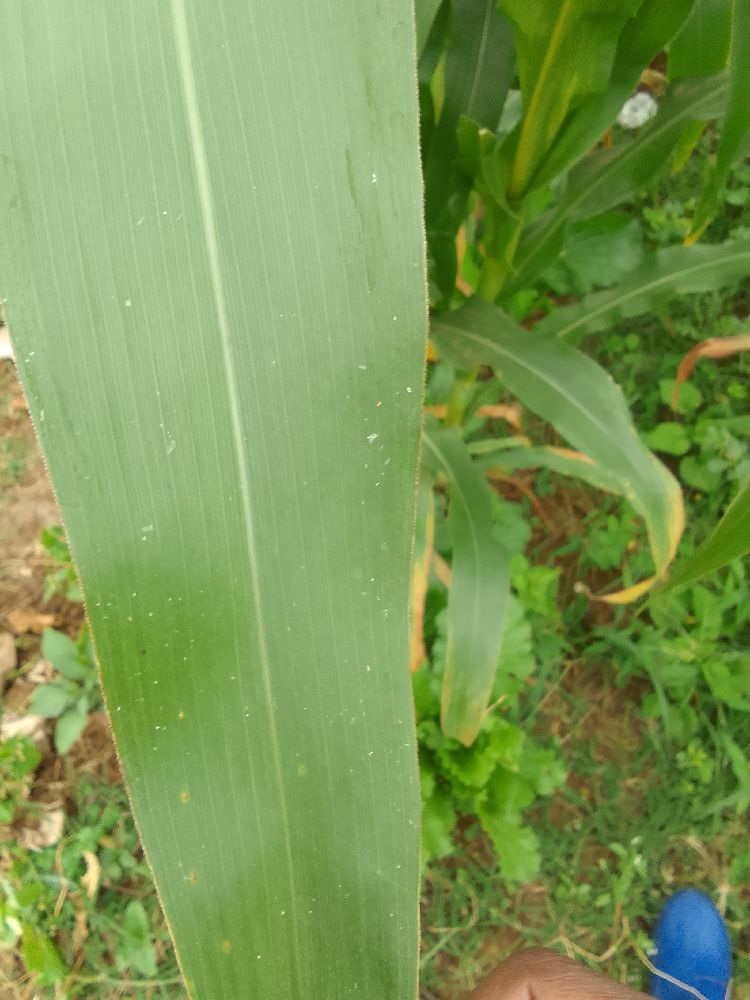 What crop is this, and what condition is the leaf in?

maize, healthy
